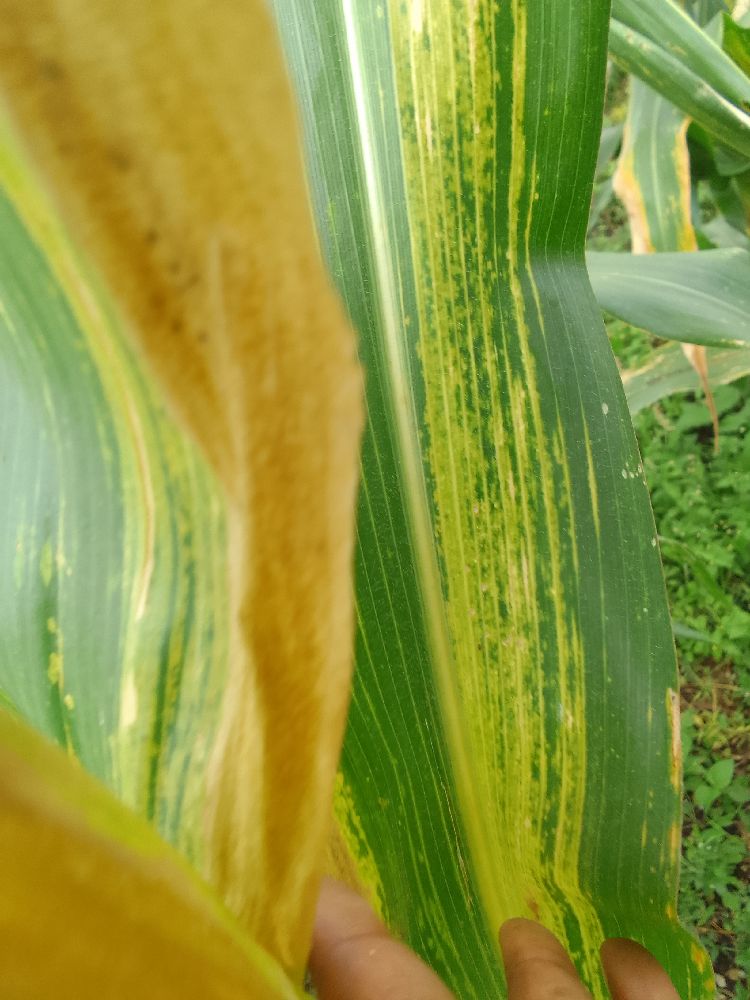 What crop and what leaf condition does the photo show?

maize, maize lethal necrosis
